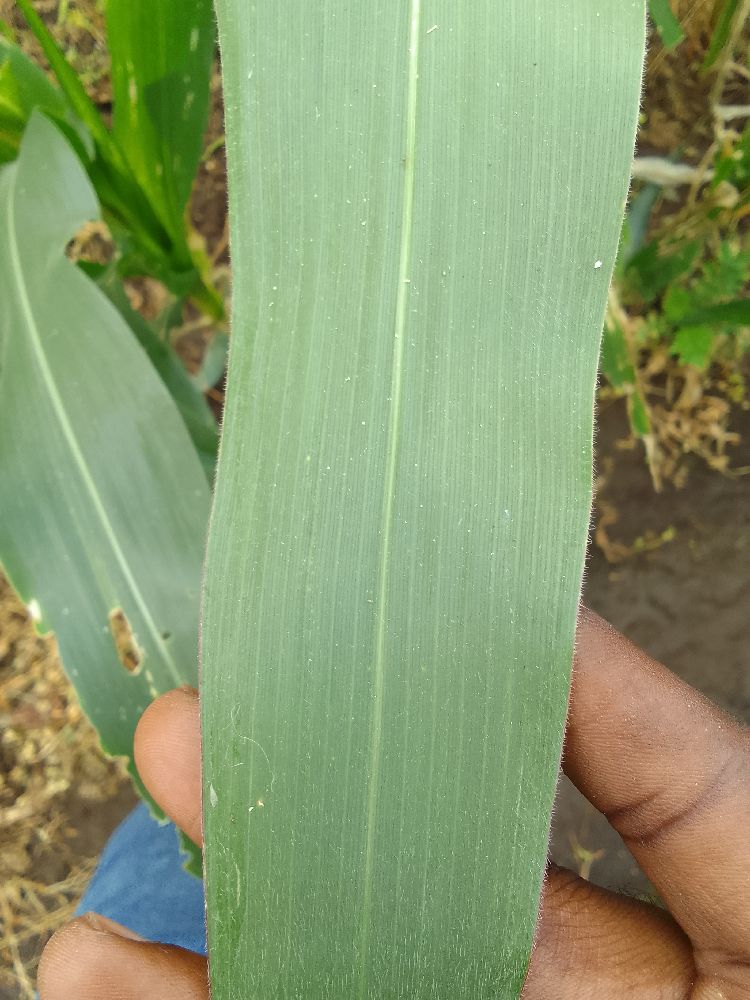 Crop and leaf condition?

maize, healthy
